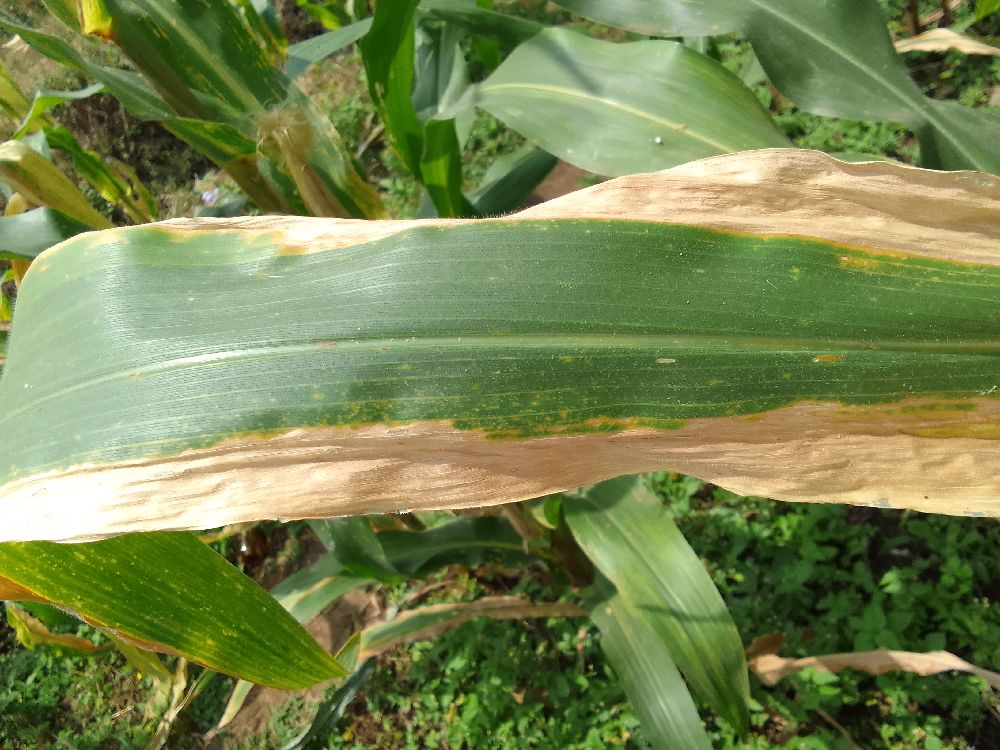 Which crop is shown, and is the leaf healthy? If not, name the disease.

maize, maize lethal necrosis
